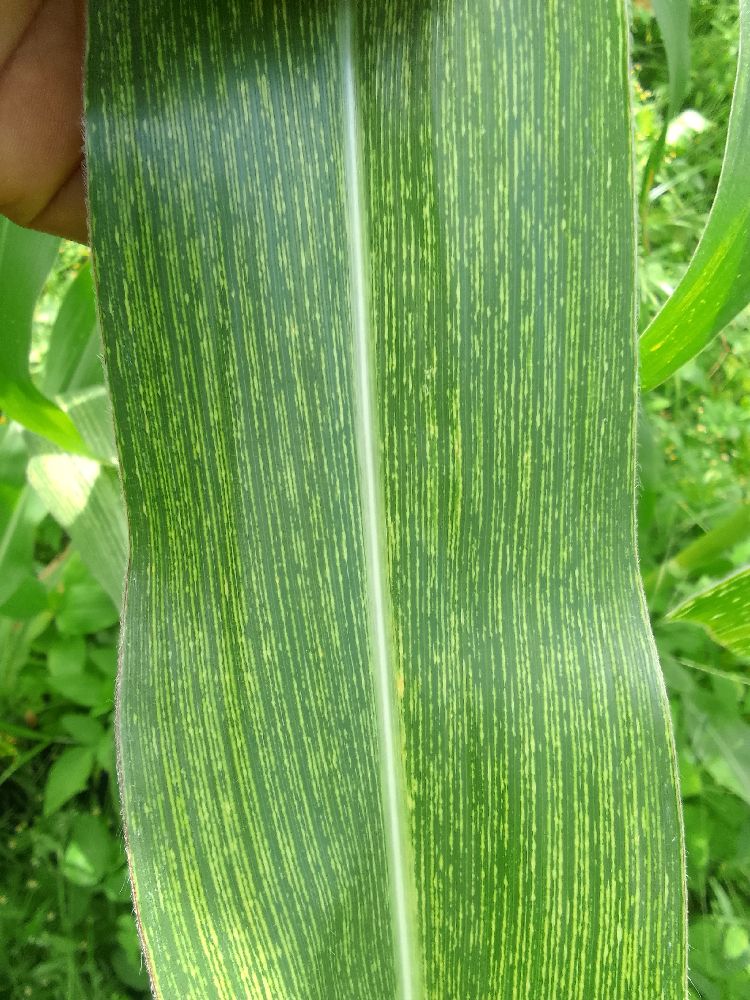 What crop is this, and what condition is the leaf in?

maize, maize streak virus
